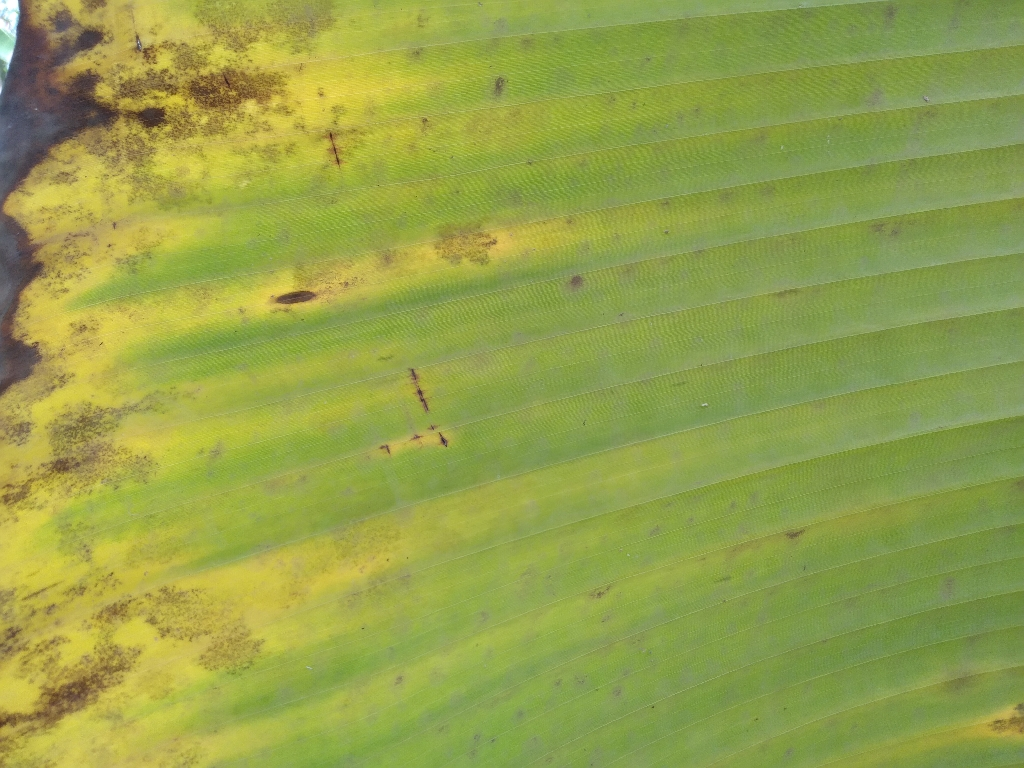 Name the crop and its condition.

banana, black sigatoka
